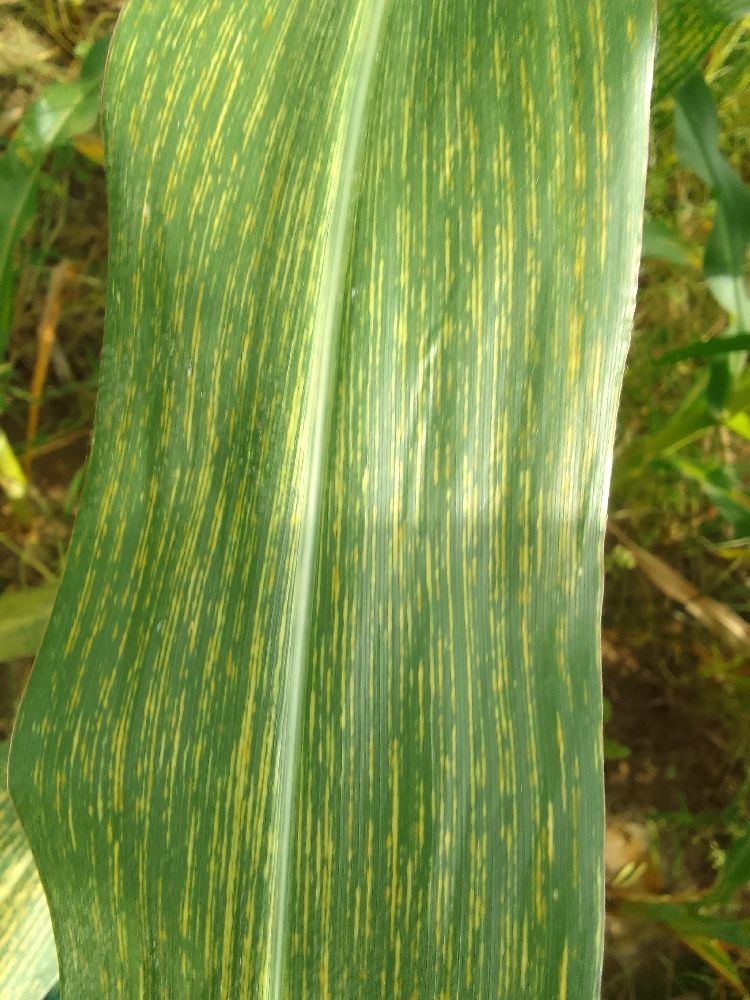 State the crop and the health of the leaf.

maize, maize streak virus
